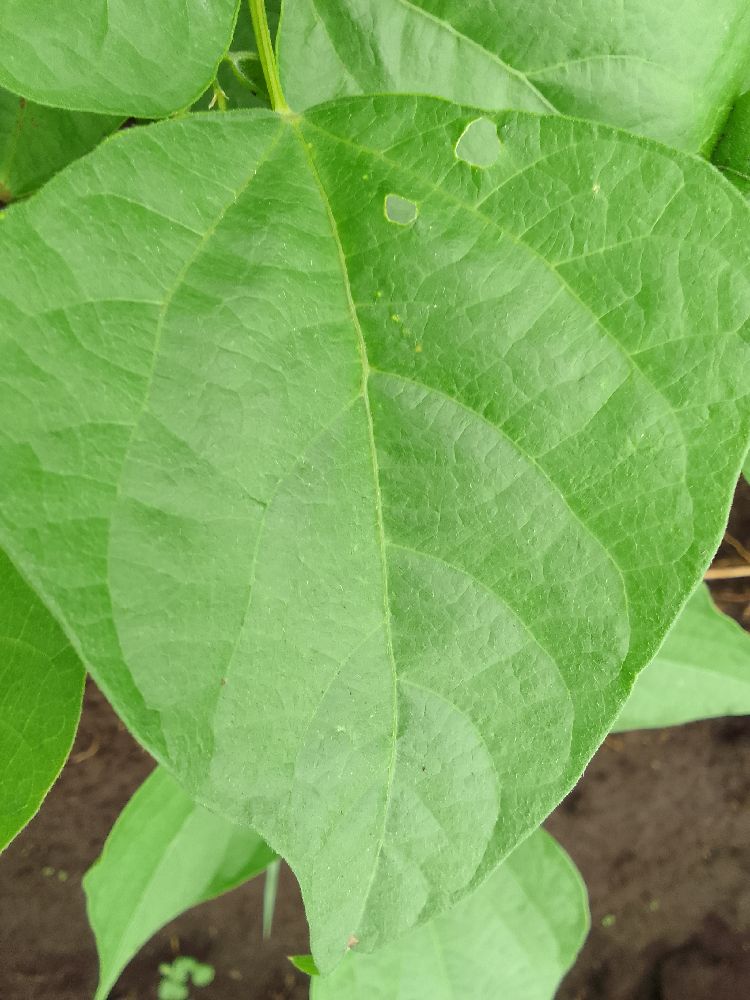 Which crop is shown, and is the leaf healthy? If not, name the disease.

common bean, healthy
